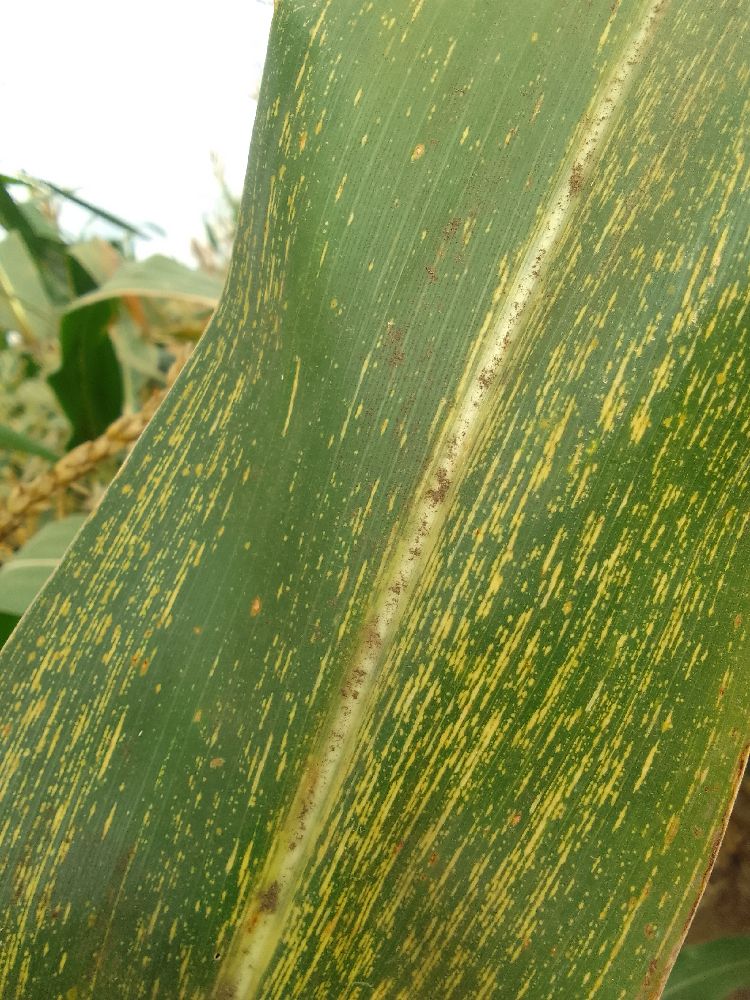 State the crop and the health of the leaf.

maize, maize streak virus
